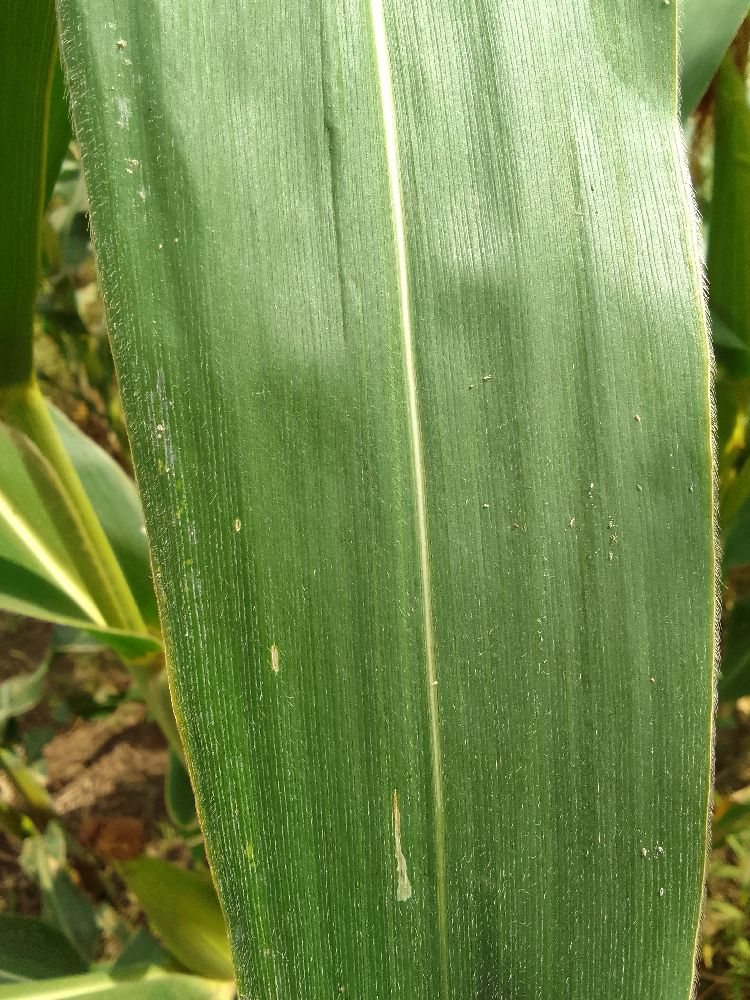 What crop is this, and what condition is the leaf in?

maize, healthy
